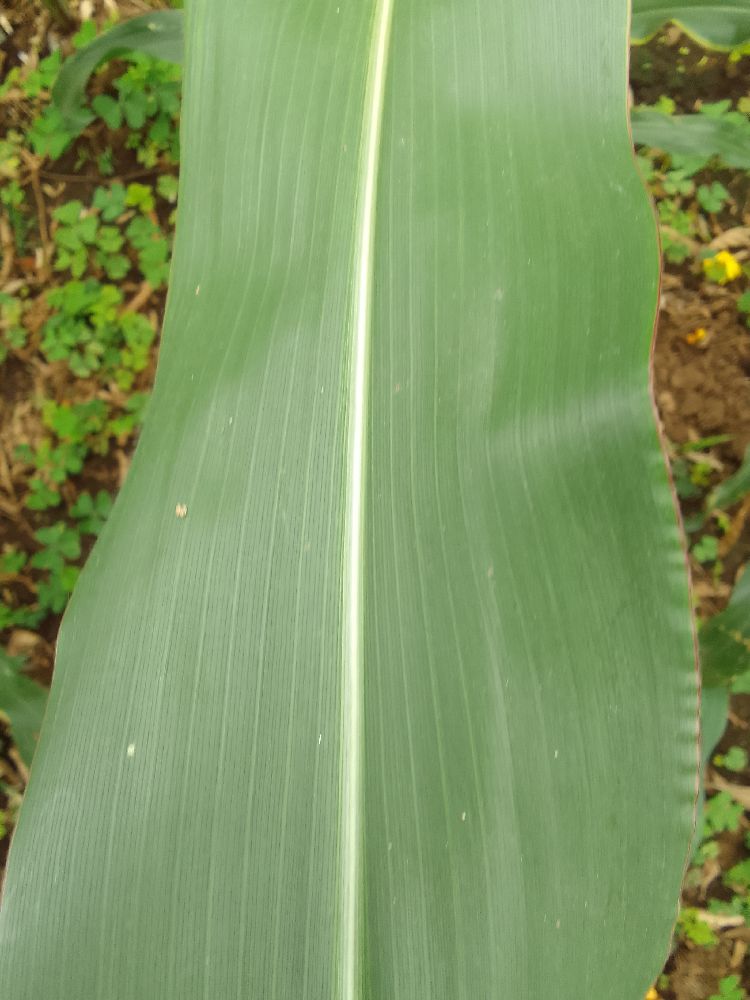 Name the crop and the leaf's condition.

maize, healthy
